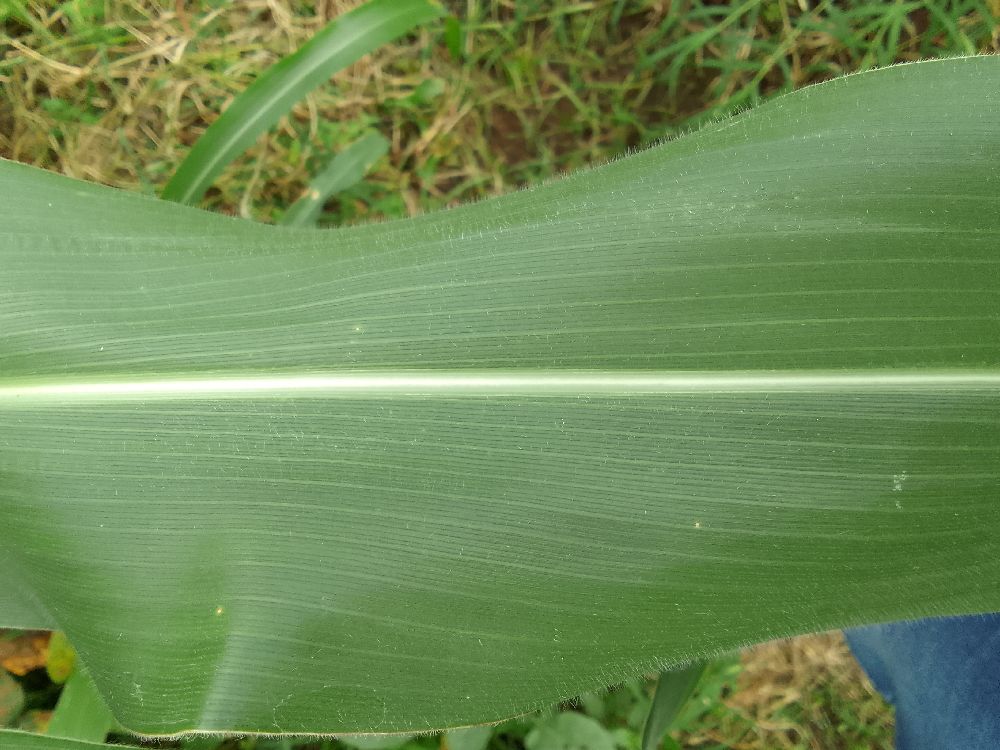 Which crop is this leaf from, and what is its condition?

maize, healthy
